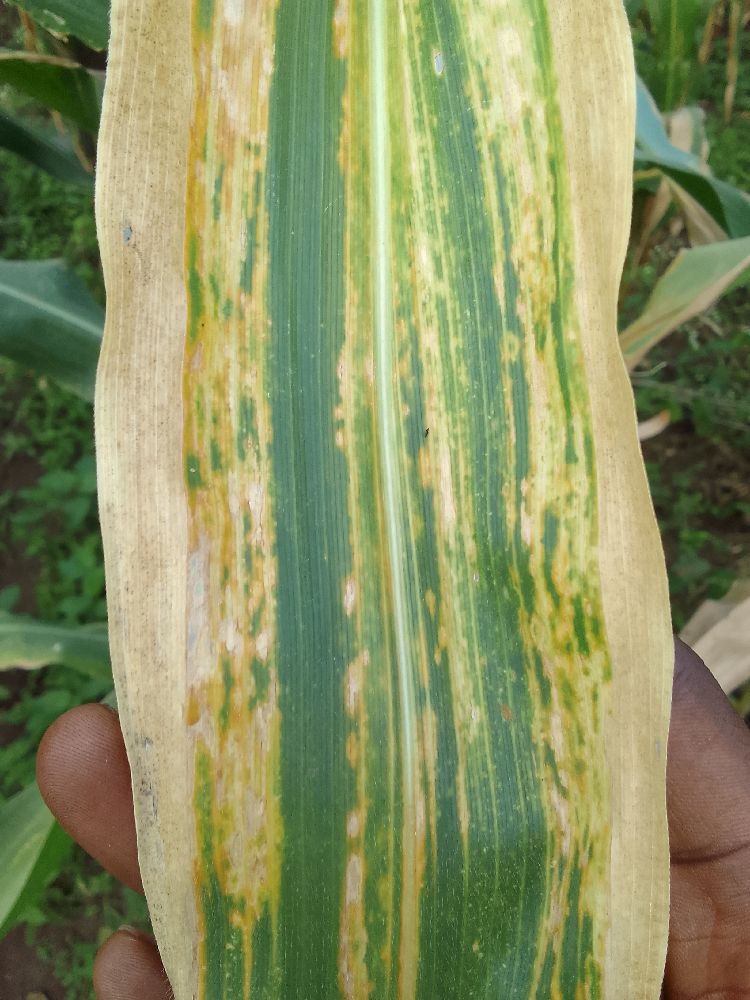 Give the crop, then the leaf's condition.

maize, maize lethal necrosis
